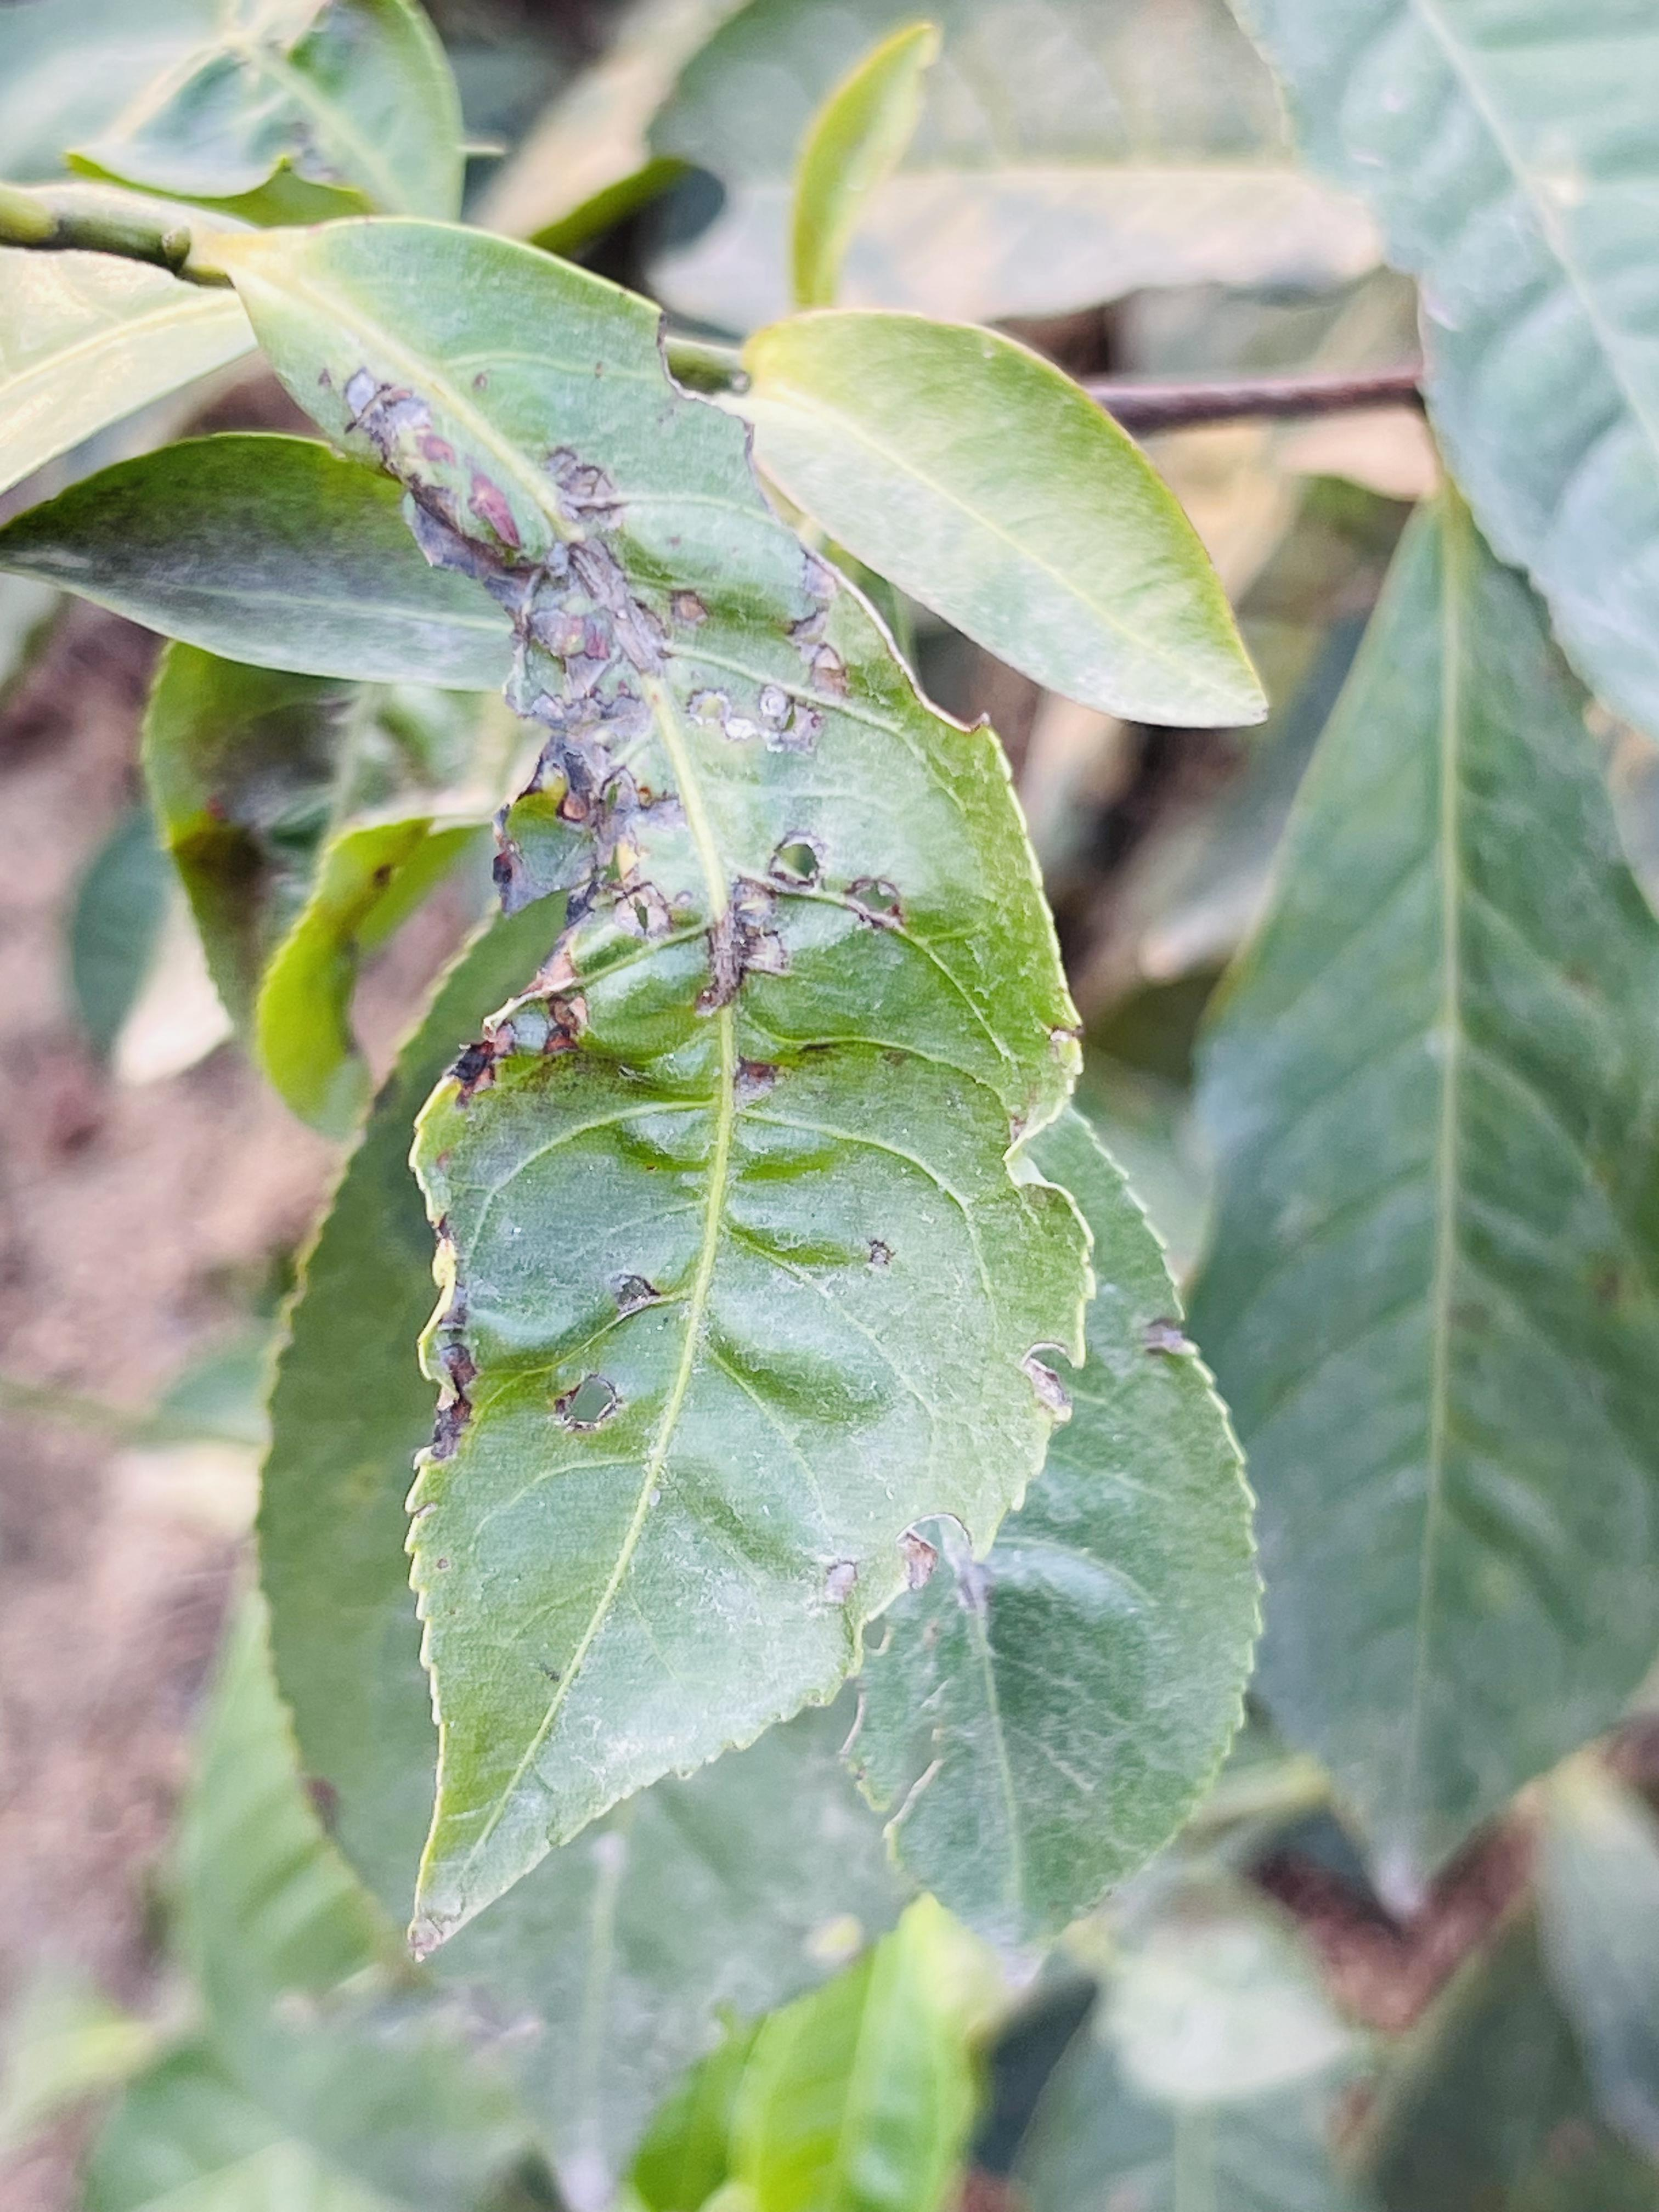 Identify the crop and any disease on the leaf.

tea, helopeltis
